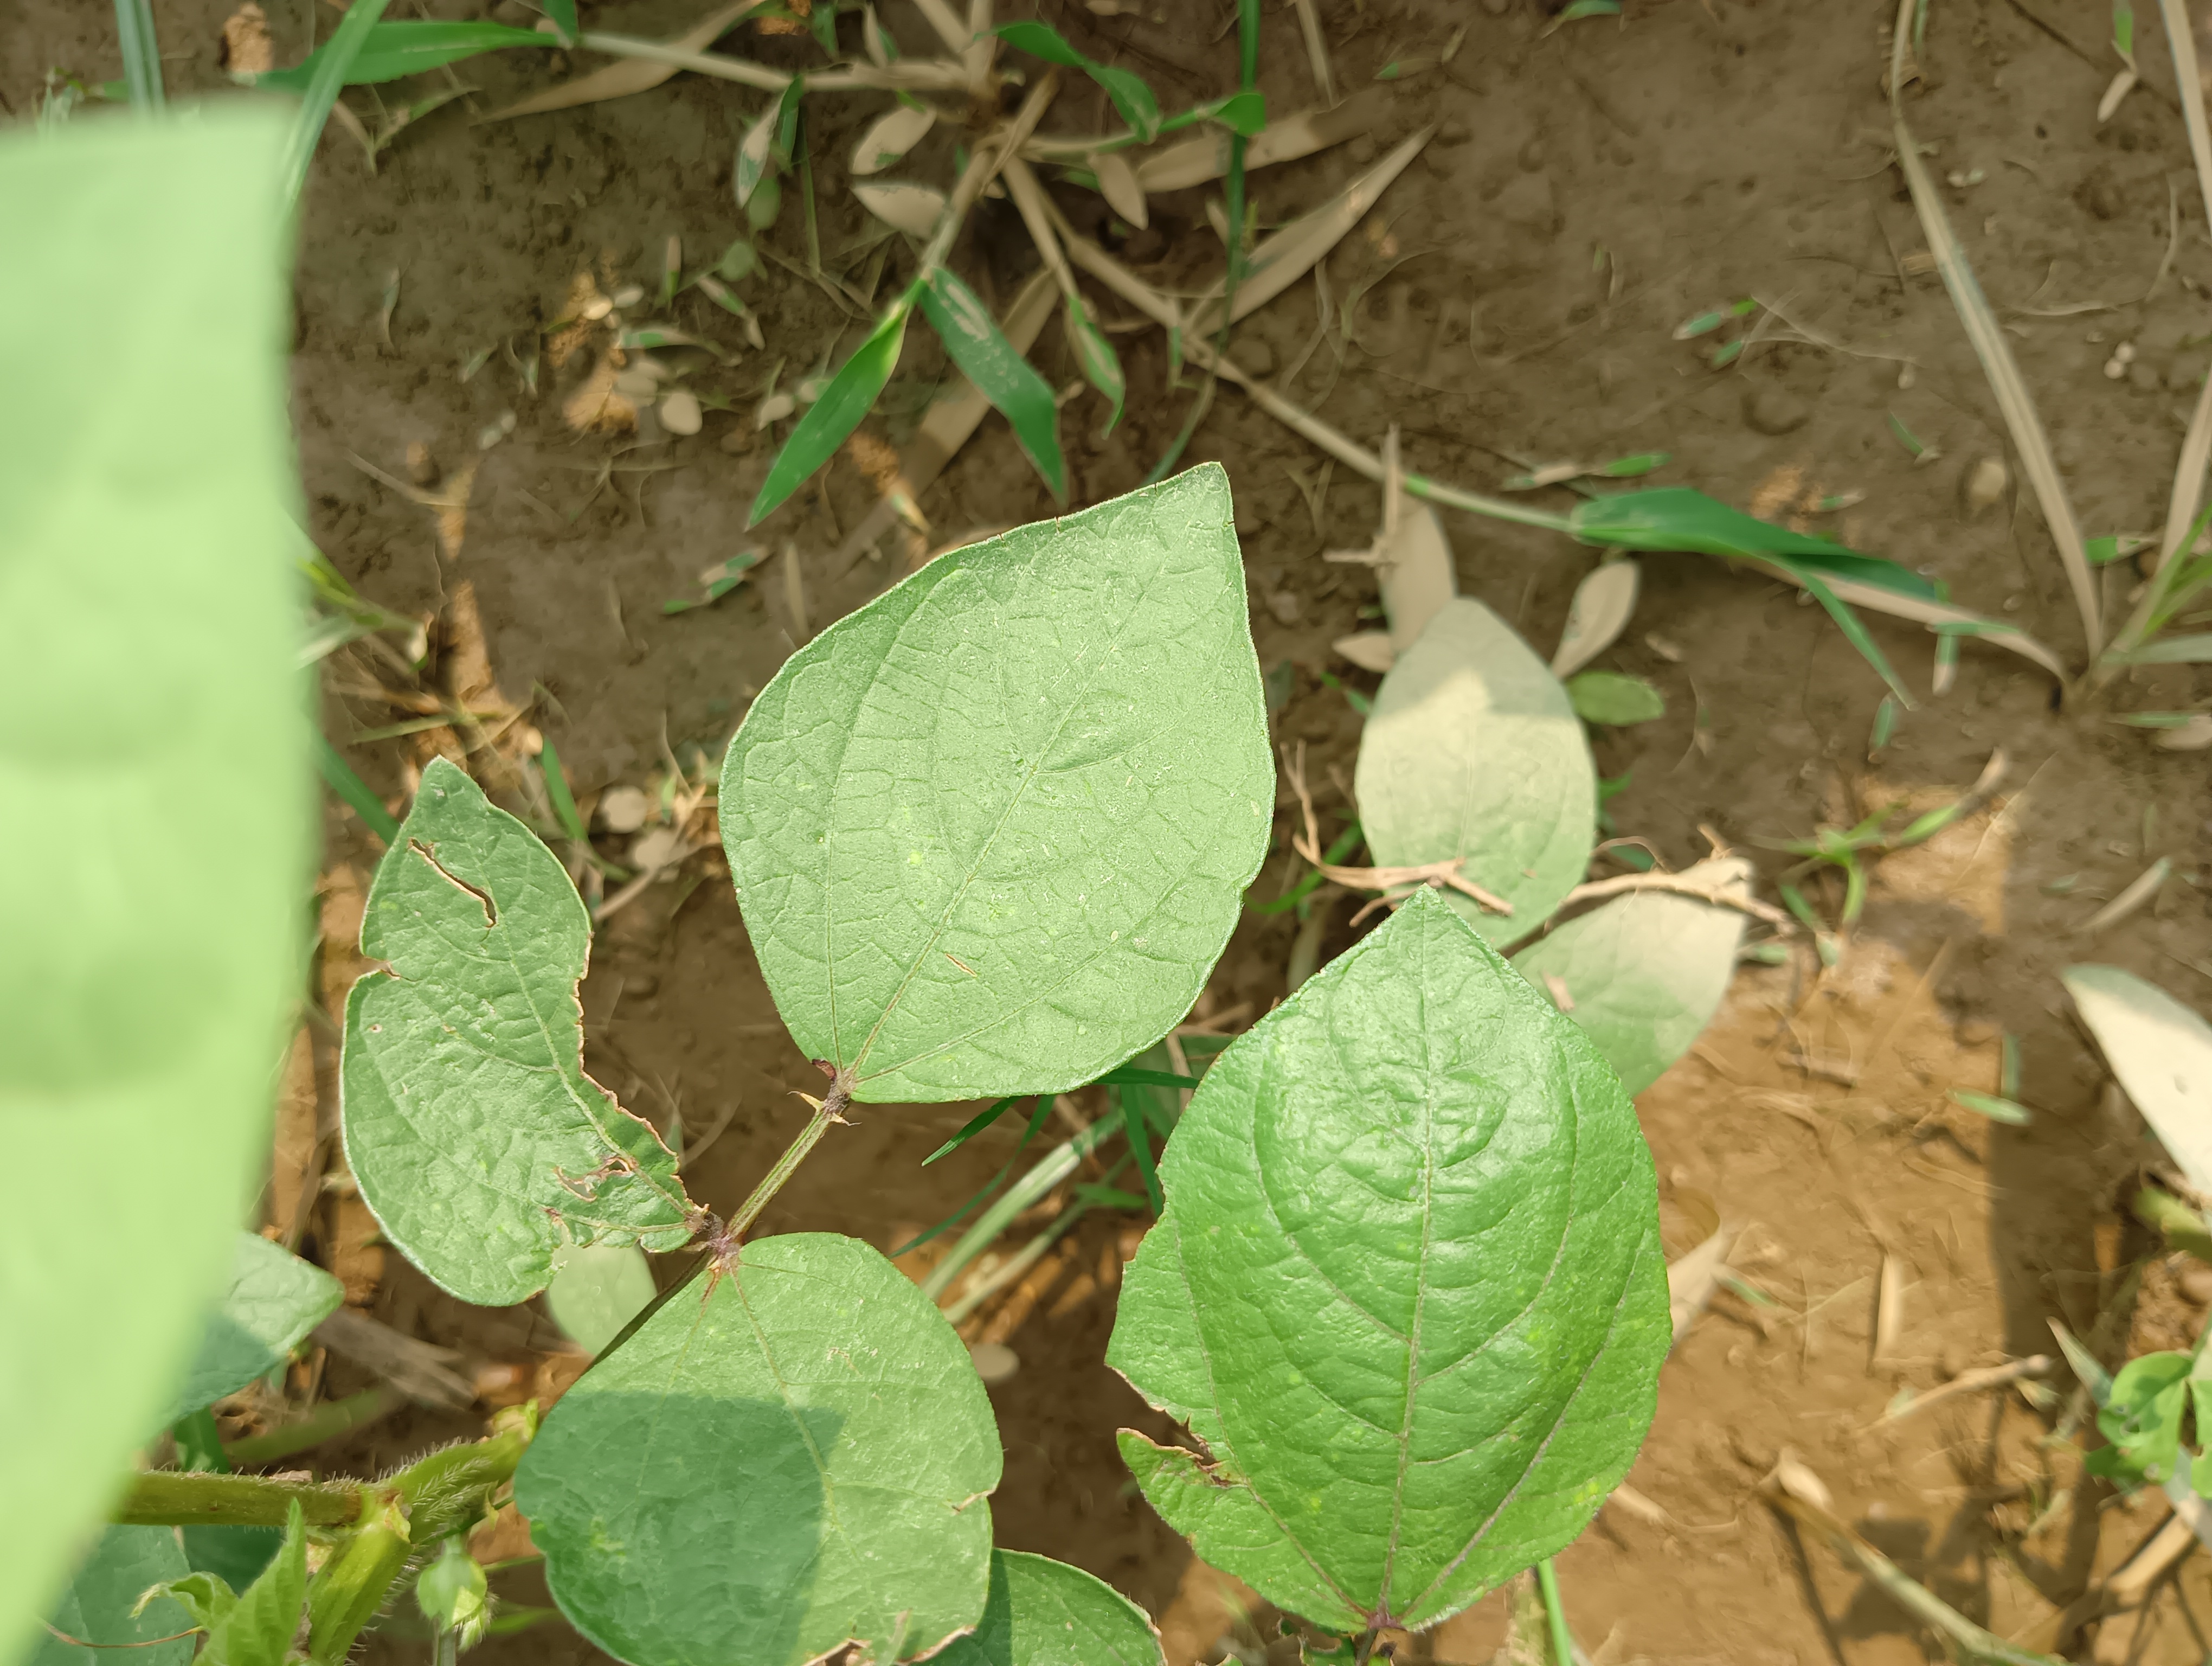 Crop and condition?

mungbean, healthy
